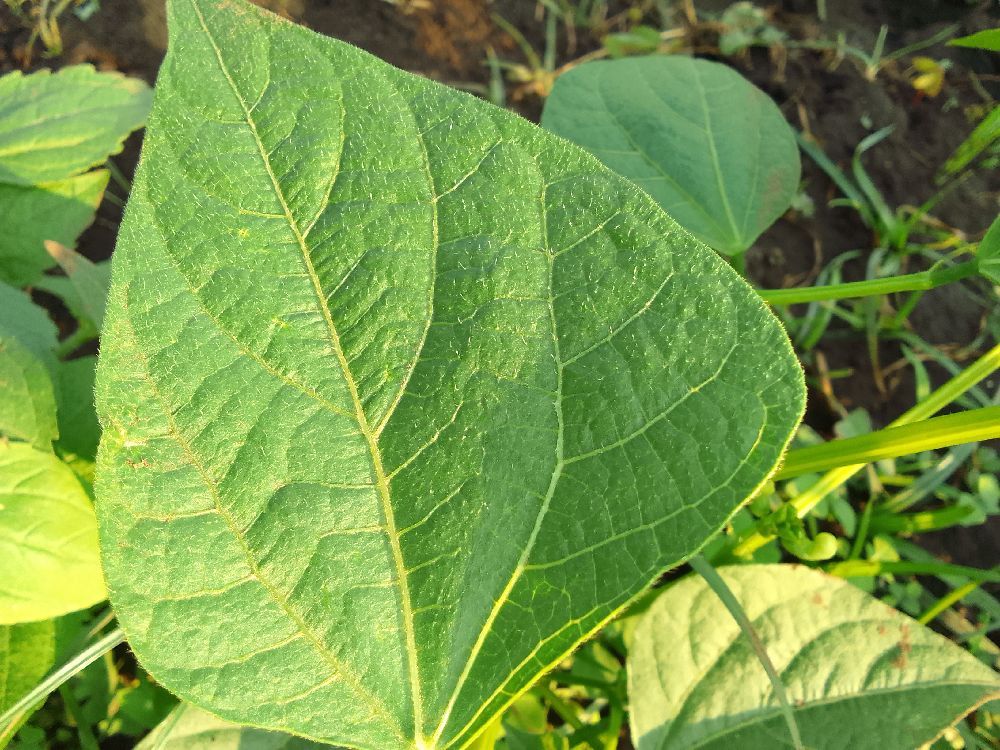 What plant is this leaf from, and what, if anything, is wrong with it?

common bean, healthy
